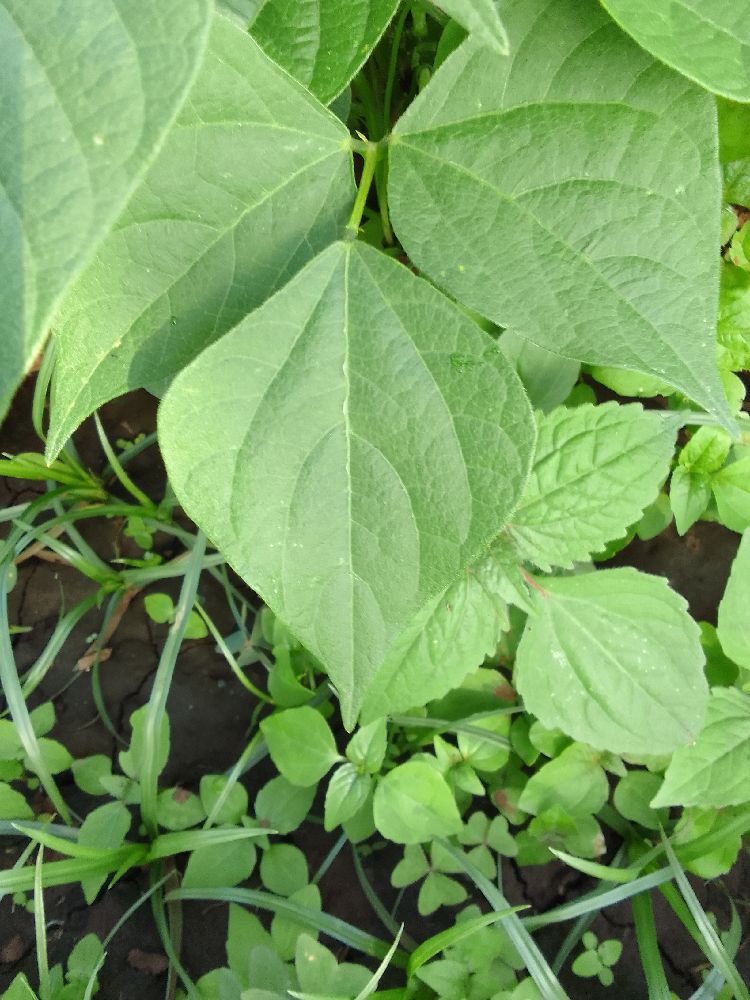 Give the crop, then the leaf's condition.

common bean, healthy
